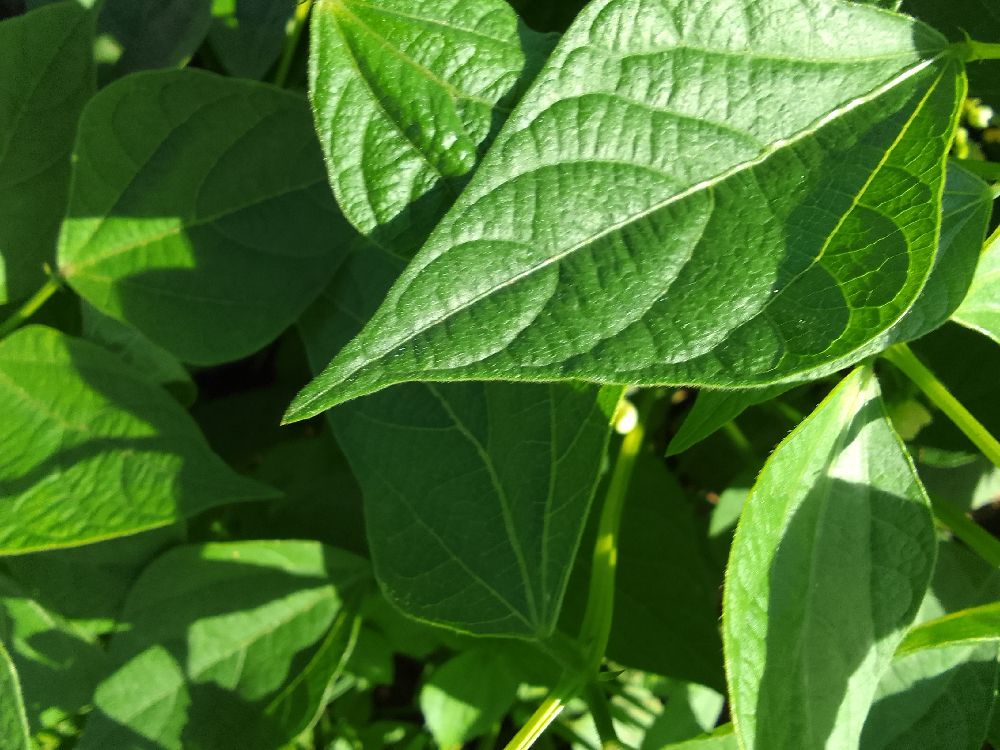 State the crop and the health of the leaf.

common bean, healthy
